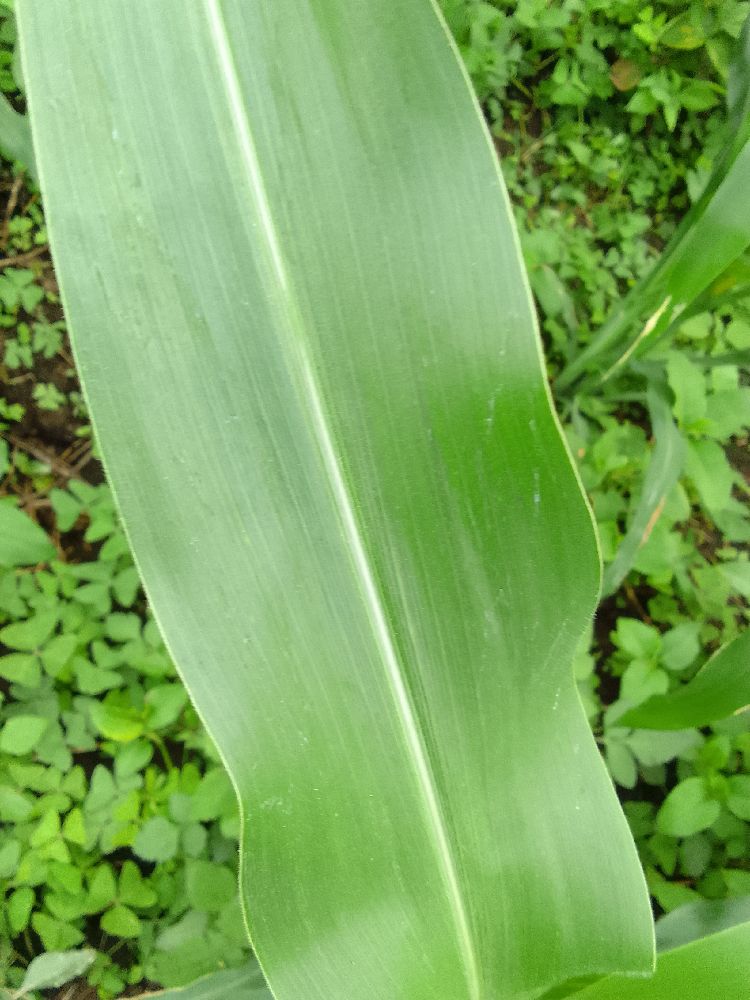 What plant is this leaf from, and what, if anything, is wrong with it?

maize, healthy
